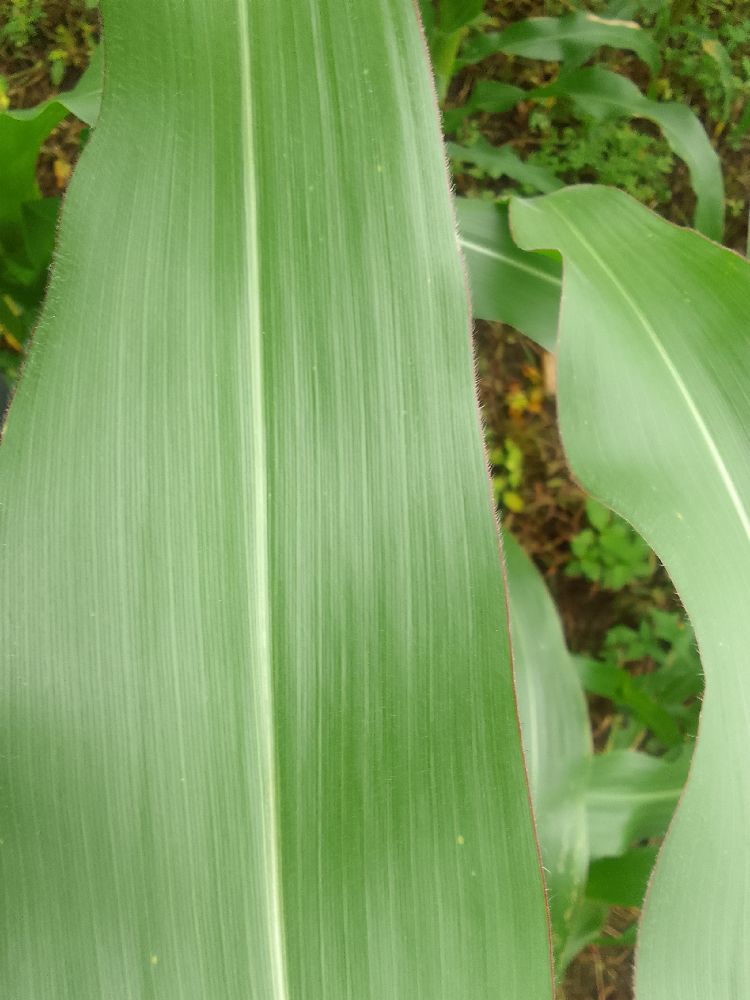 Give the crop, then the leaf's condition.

maize, healthy
